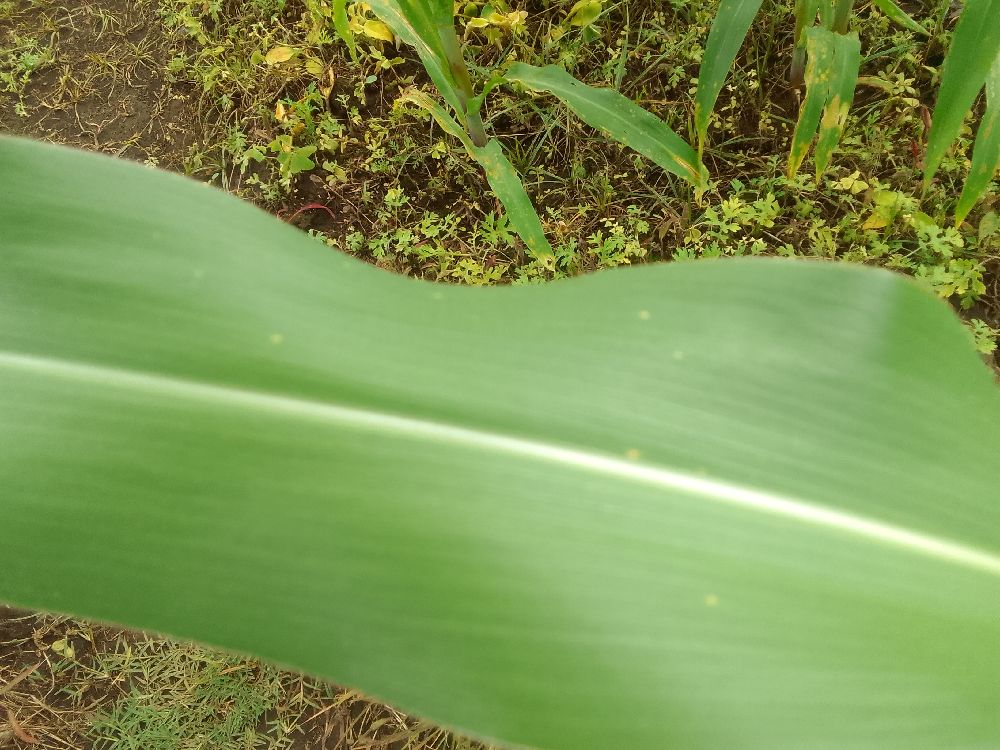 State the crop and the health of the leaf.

maize, healthy
